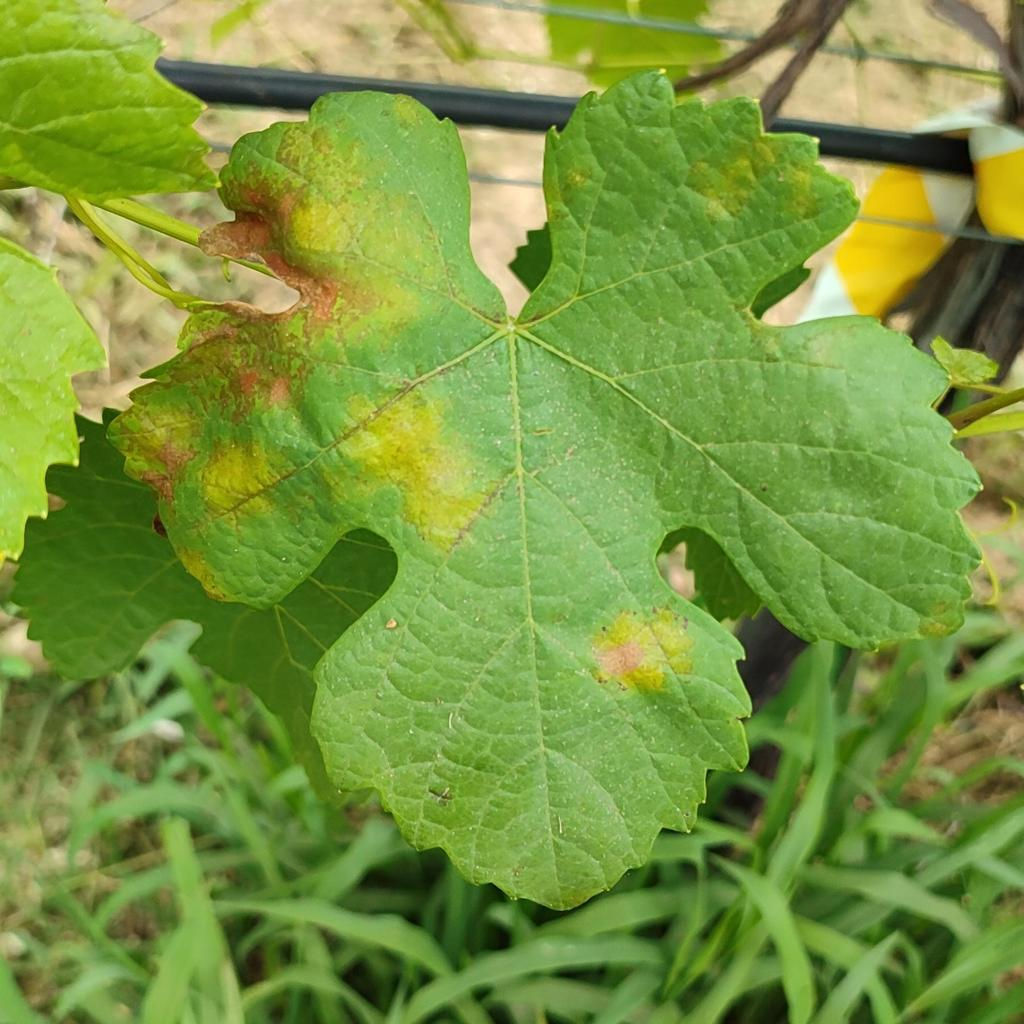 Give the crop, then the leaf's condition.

grapevine, downy mildew
